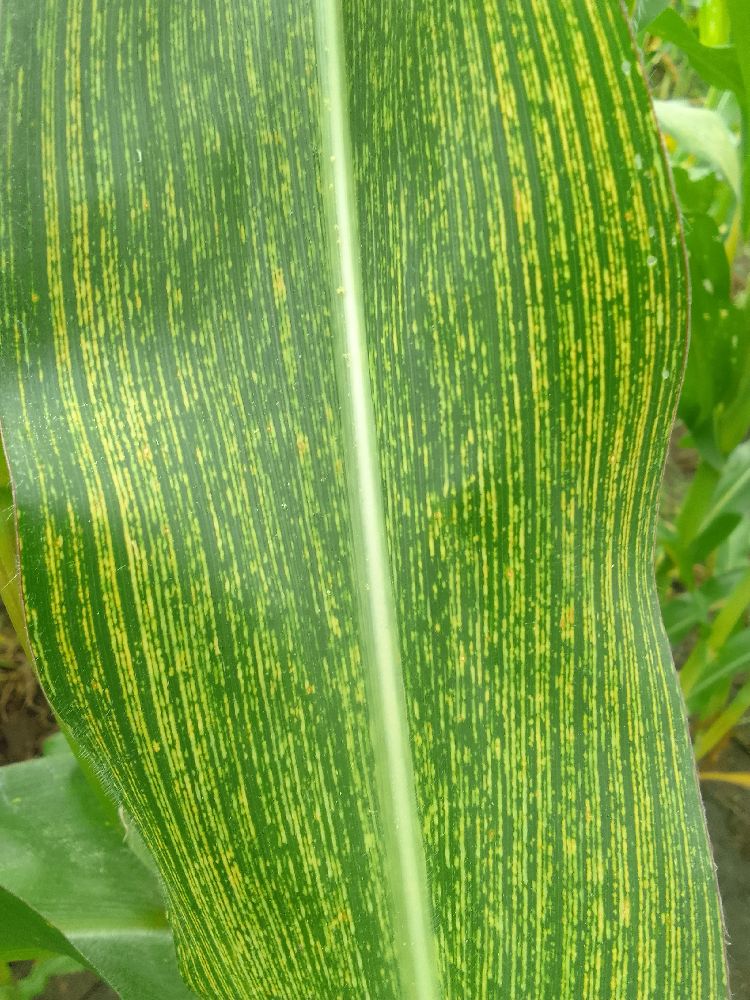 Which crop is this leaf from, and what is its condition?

maize, maize streak virus
